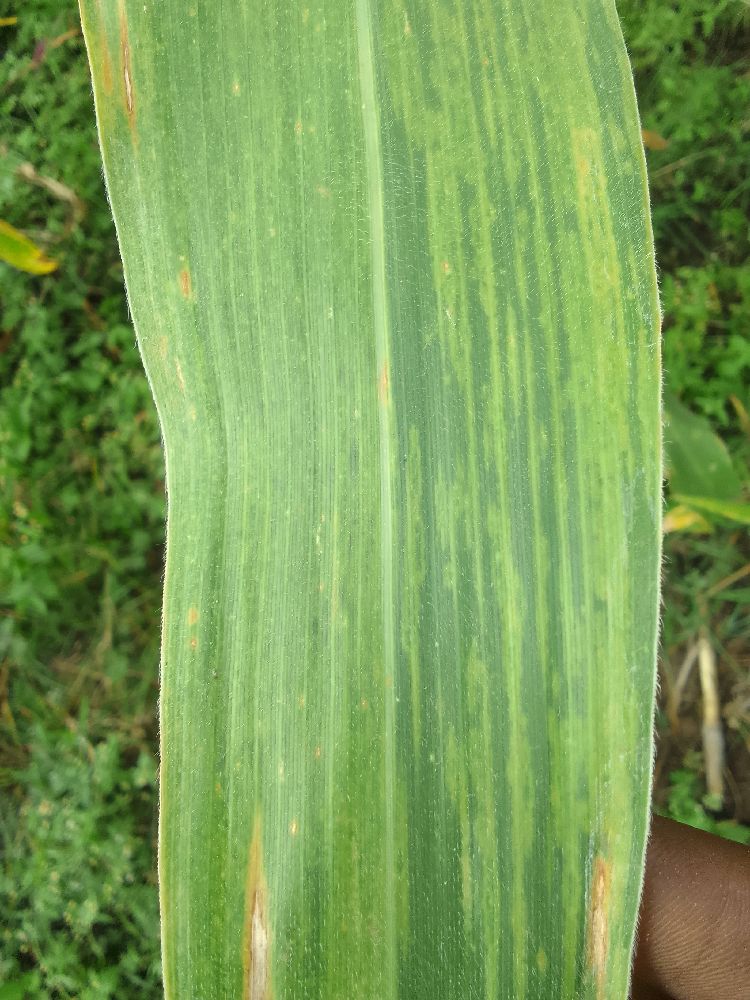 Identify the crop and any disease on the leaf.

maize, maize lethal necrosis
